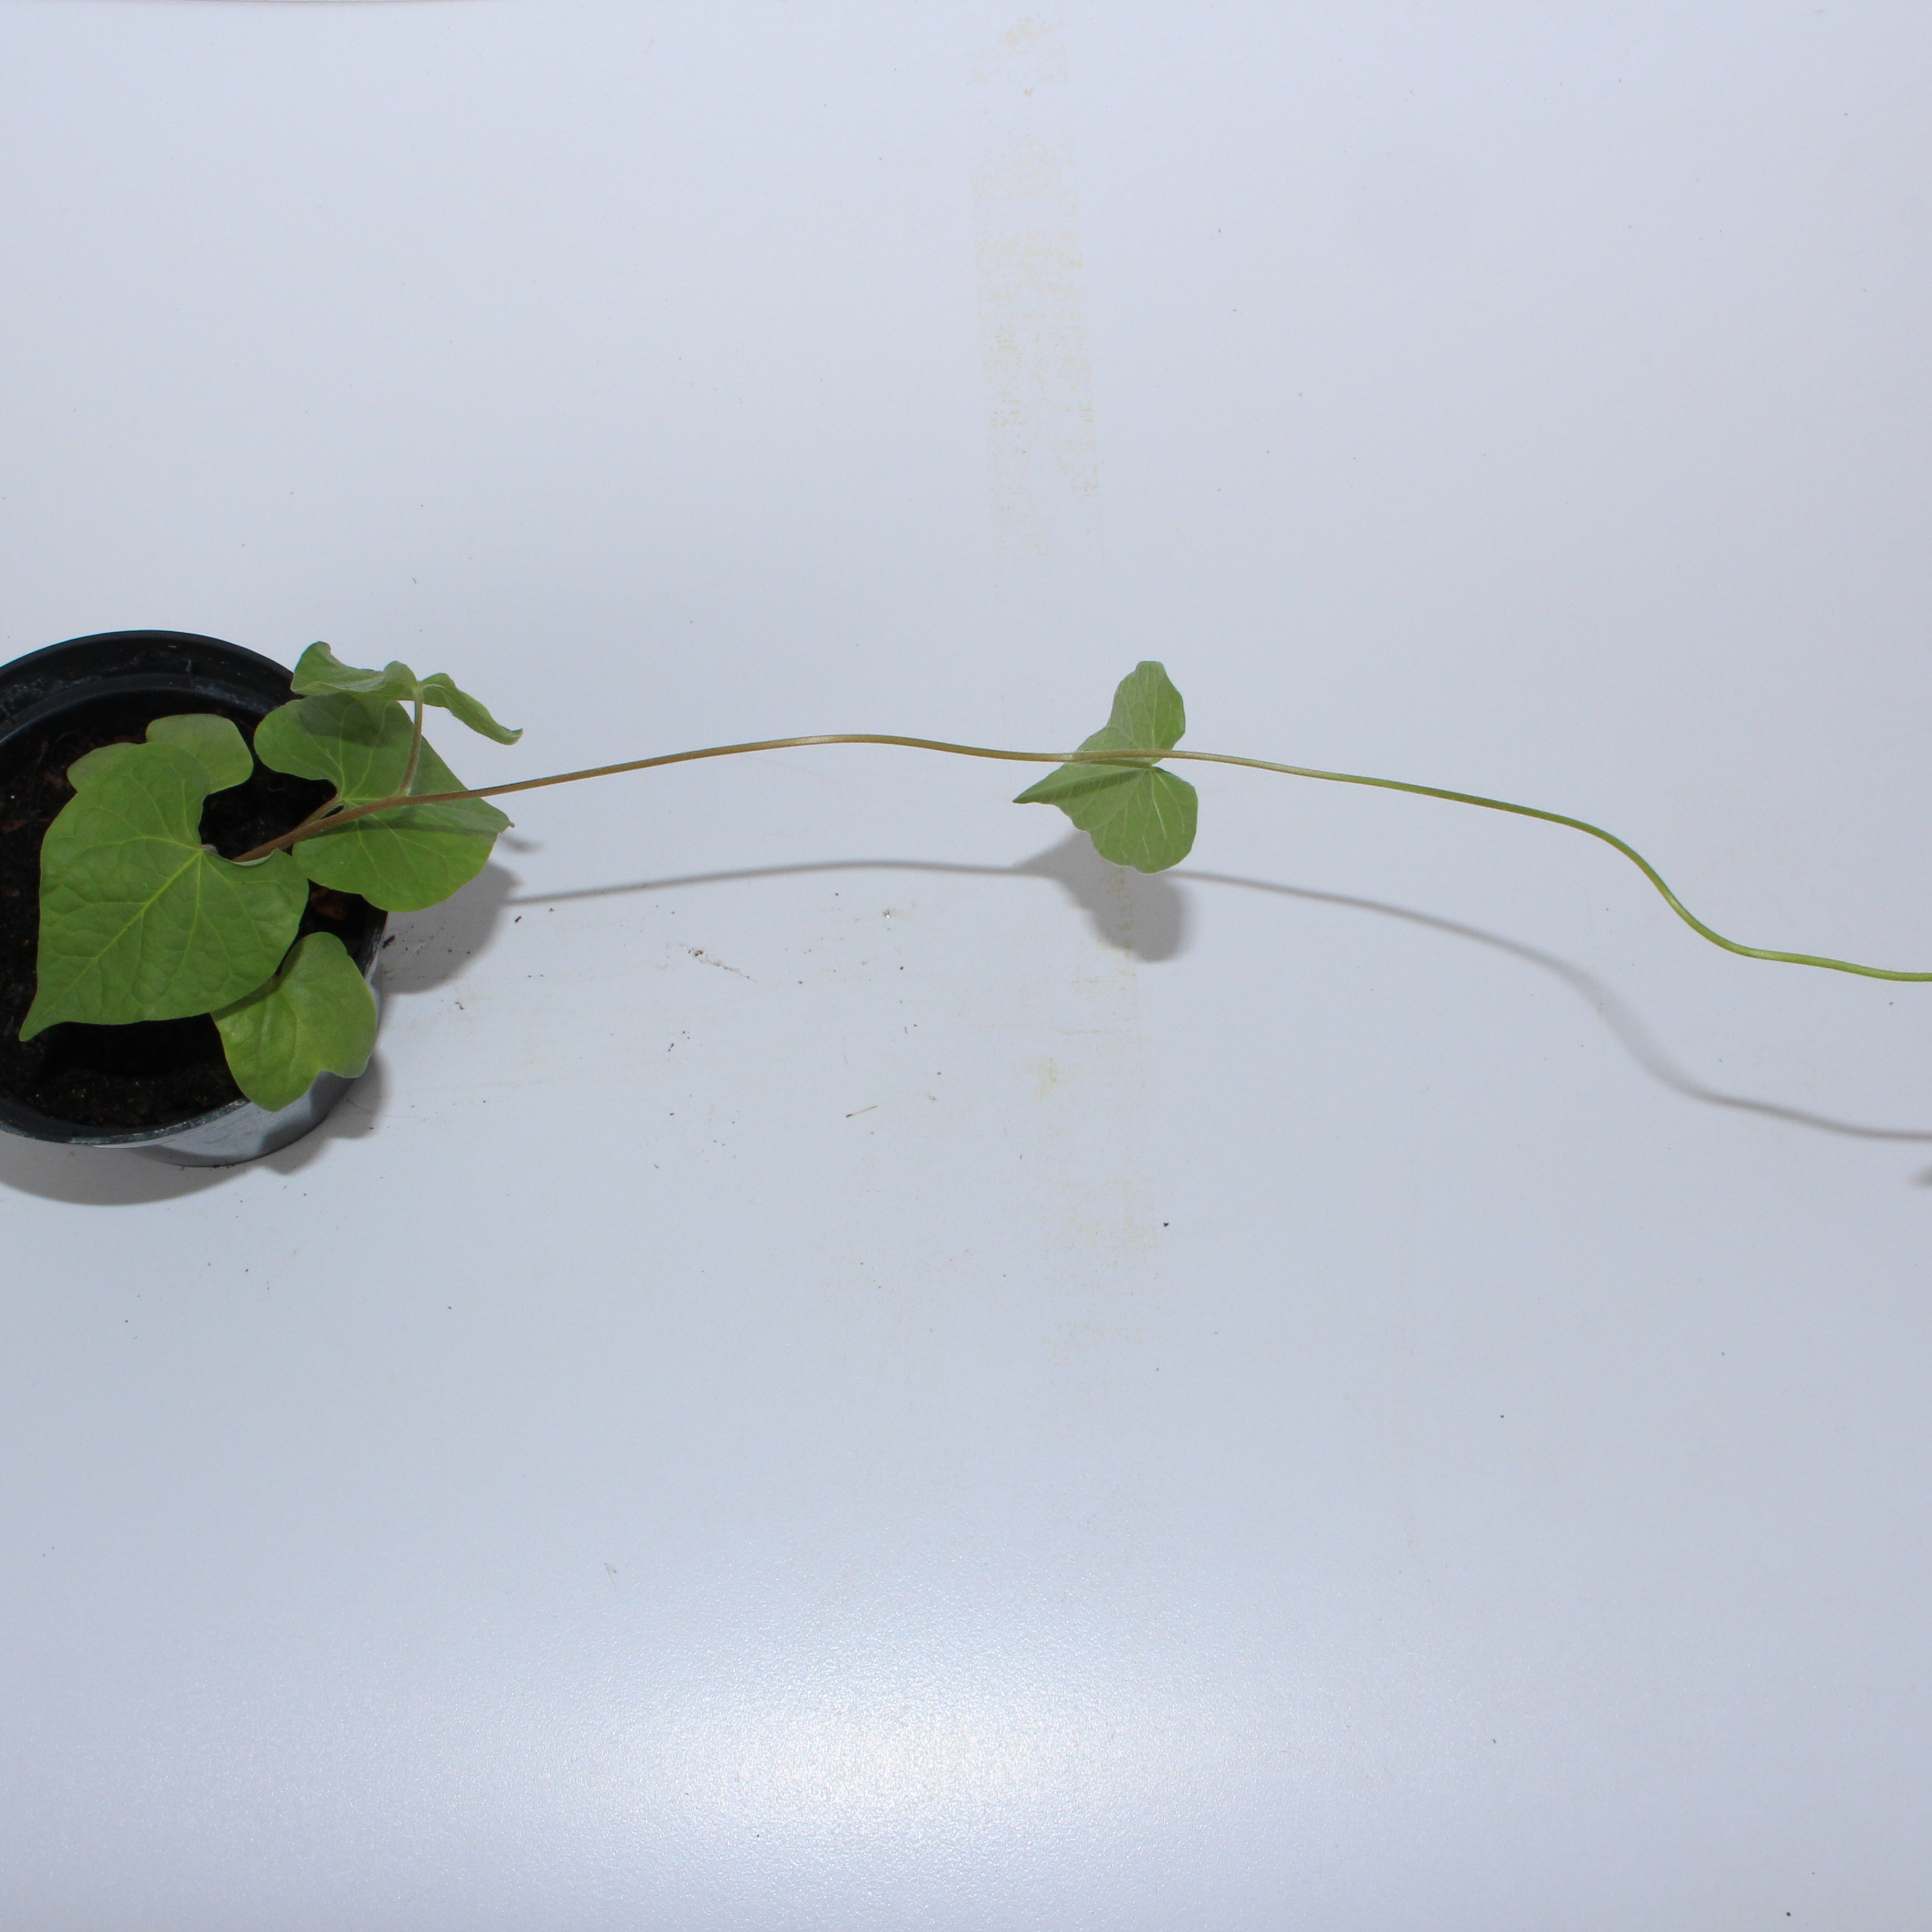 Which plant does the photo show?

Convolvulus arvensis
